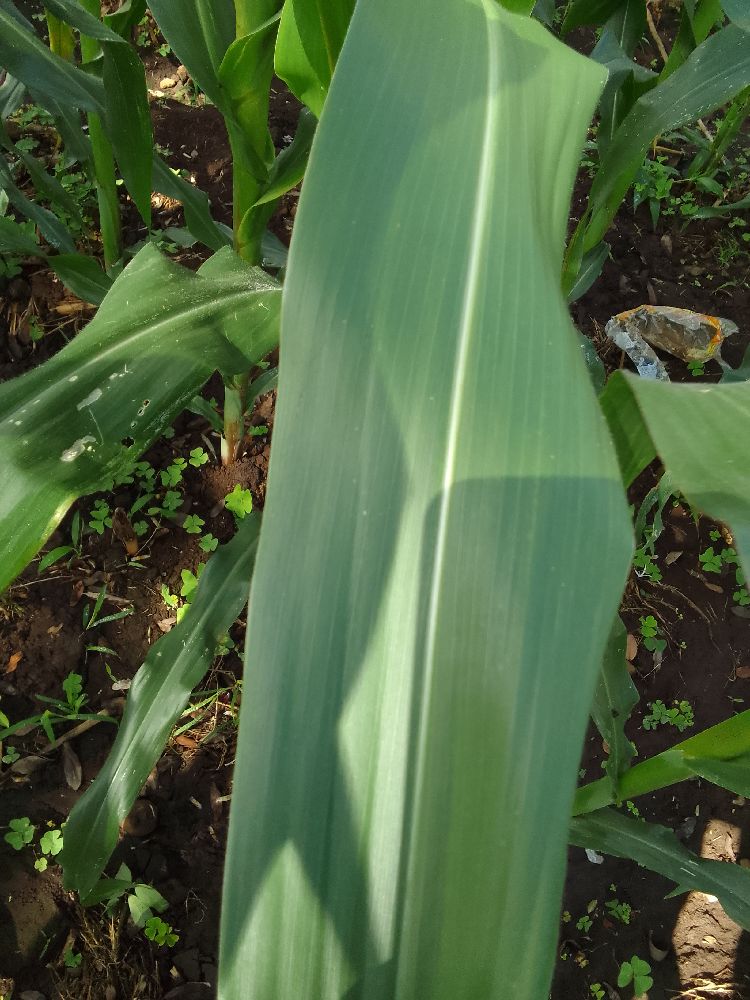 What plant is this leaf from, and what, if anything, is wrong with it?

maize, healthy
